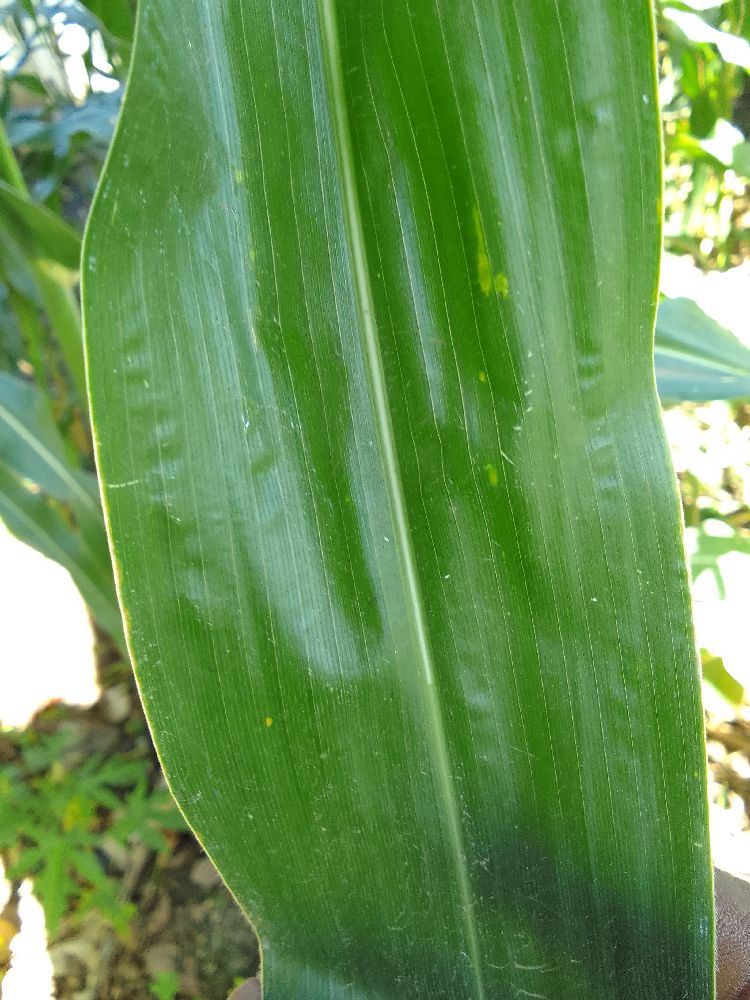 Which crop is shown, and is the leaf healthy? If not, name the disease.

maize, healthy
